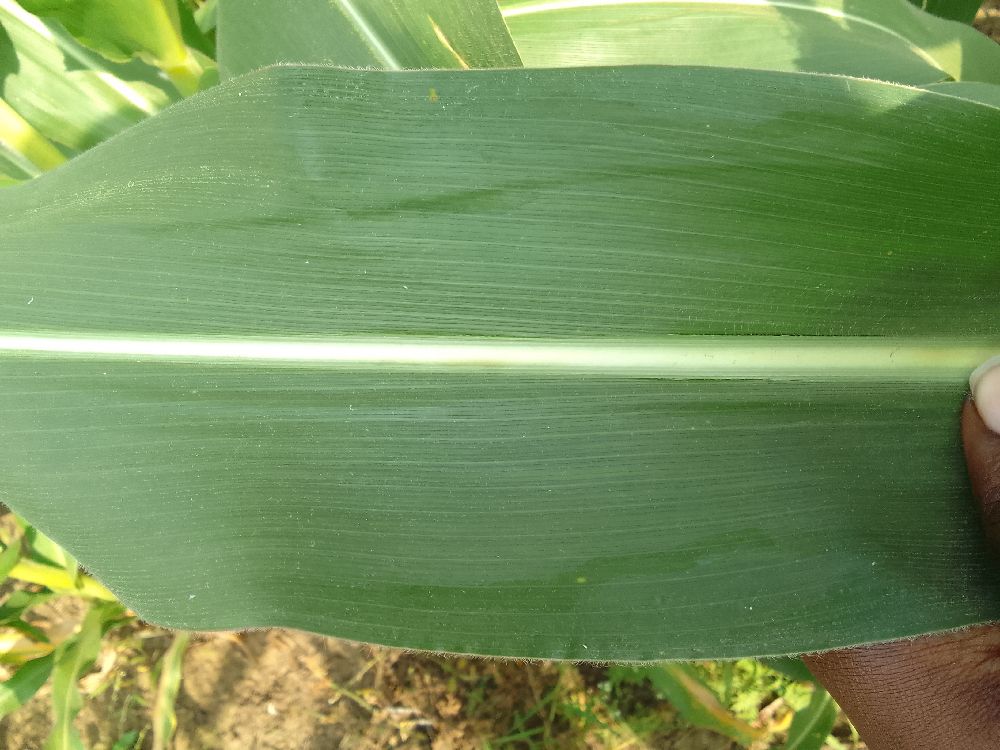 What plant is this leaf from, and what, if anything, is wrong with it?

maize, healthy
